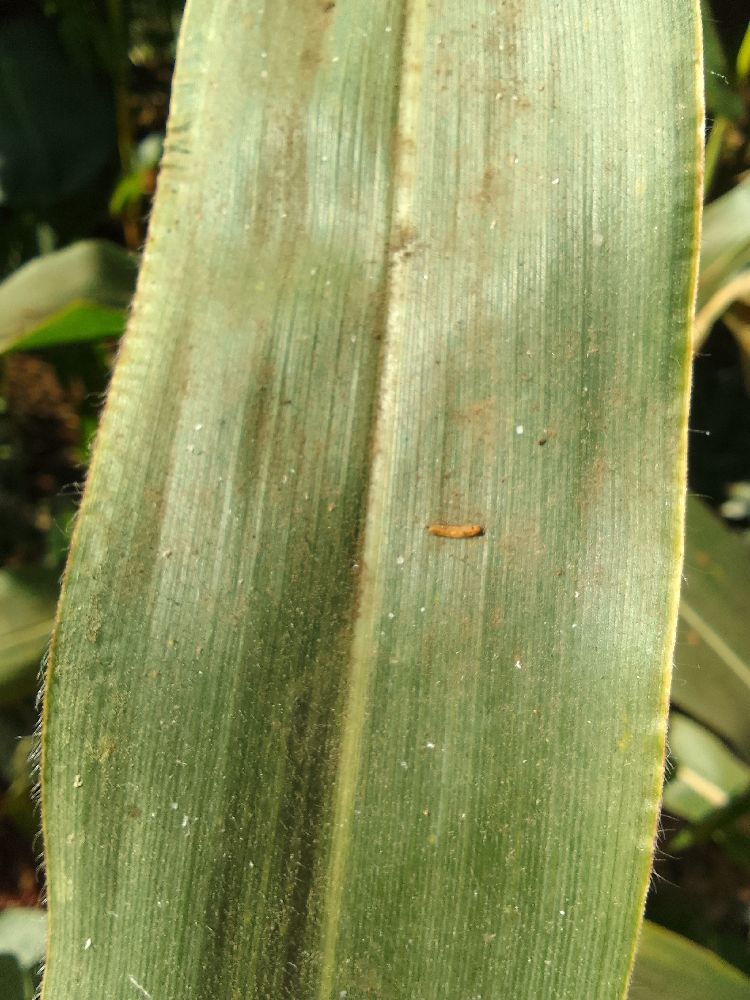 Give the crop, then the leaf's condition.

maize, healthy
